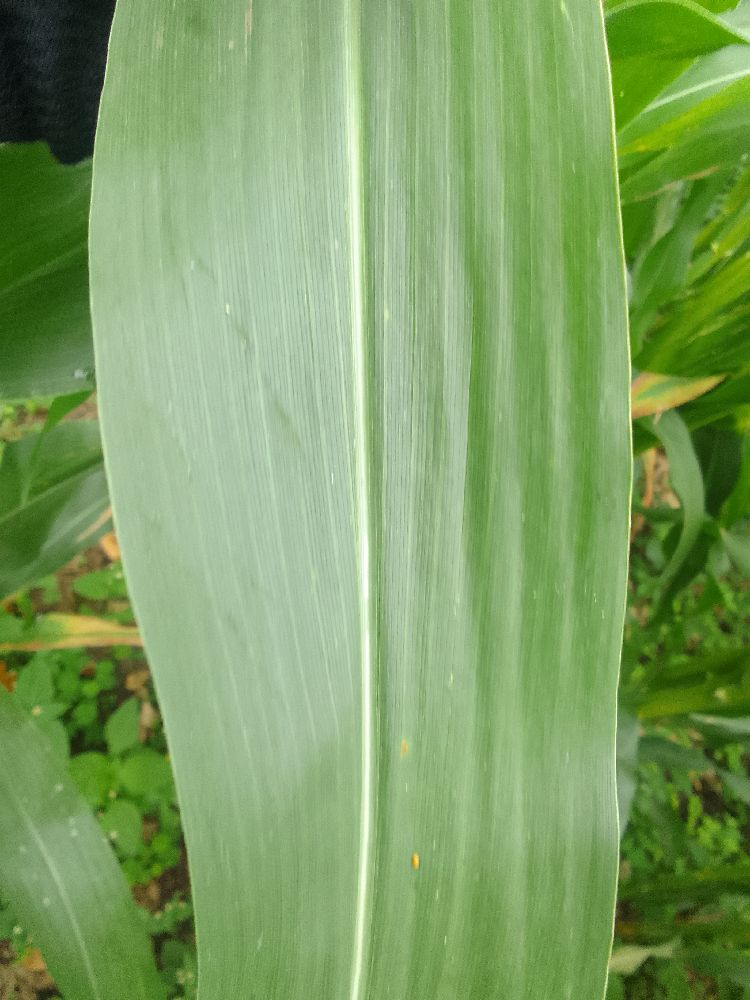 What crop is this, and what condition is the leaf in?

maize, healthy
